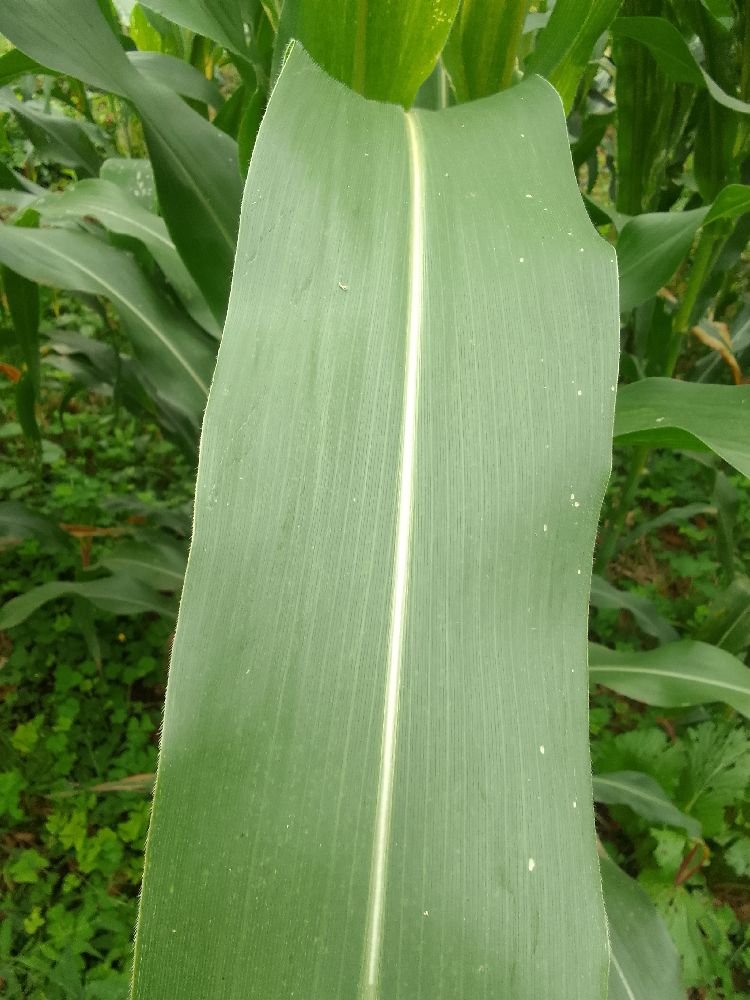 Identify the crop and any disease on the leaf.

maize, healthy
